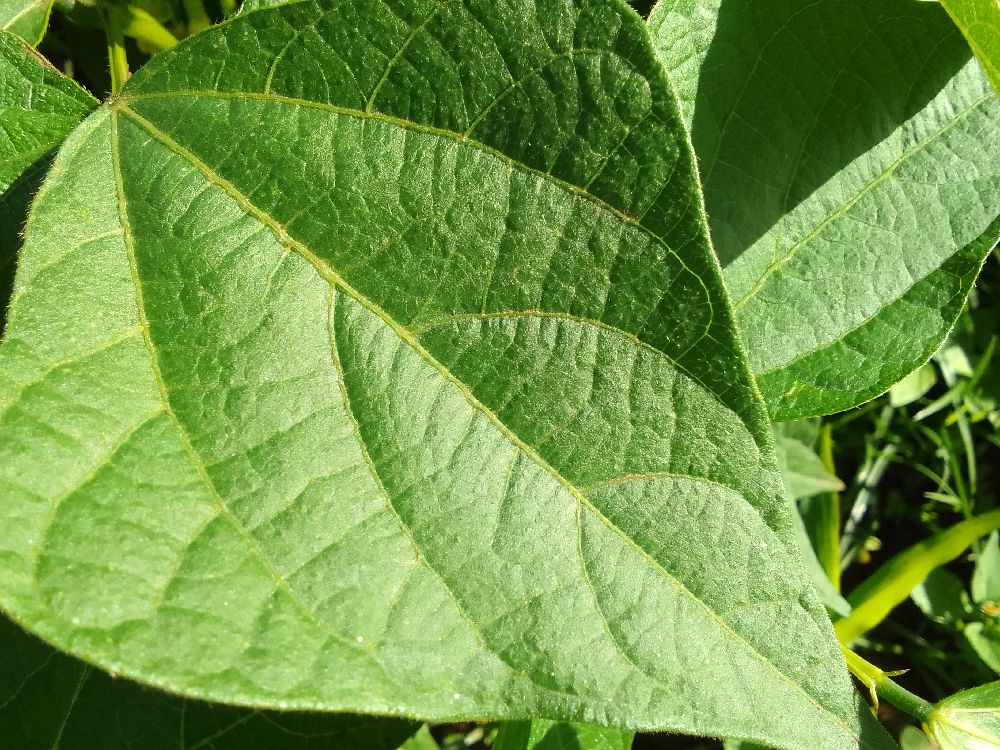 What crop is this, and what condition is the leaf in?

common bean, healthy
